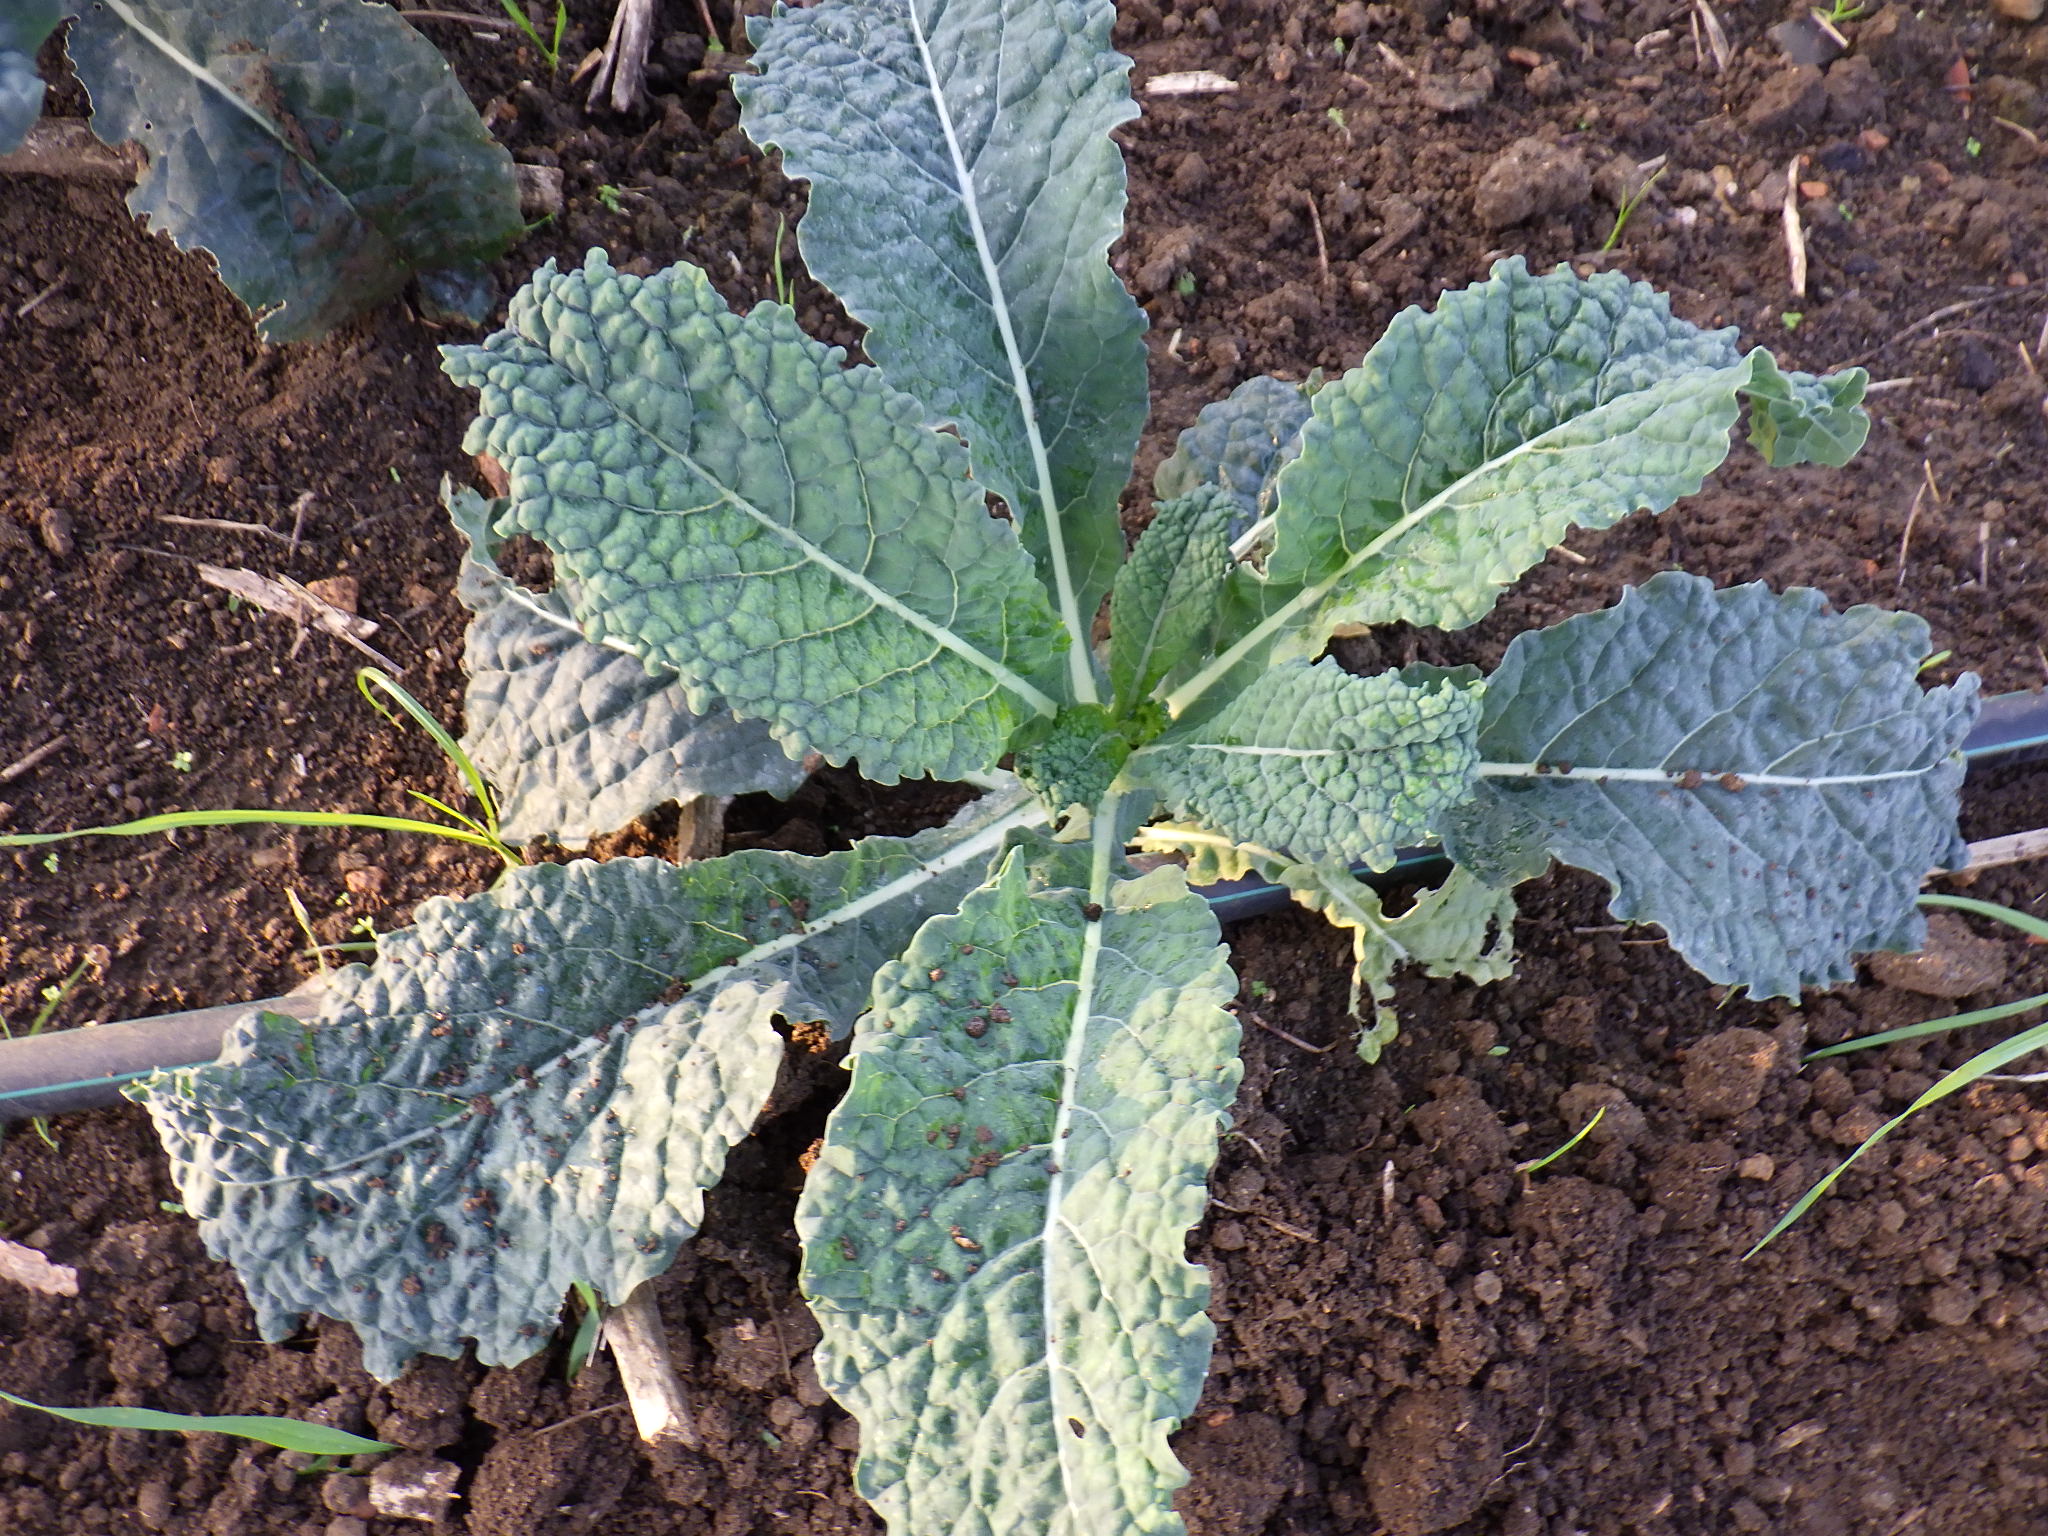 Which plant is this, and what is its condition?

kale, phytophagous
